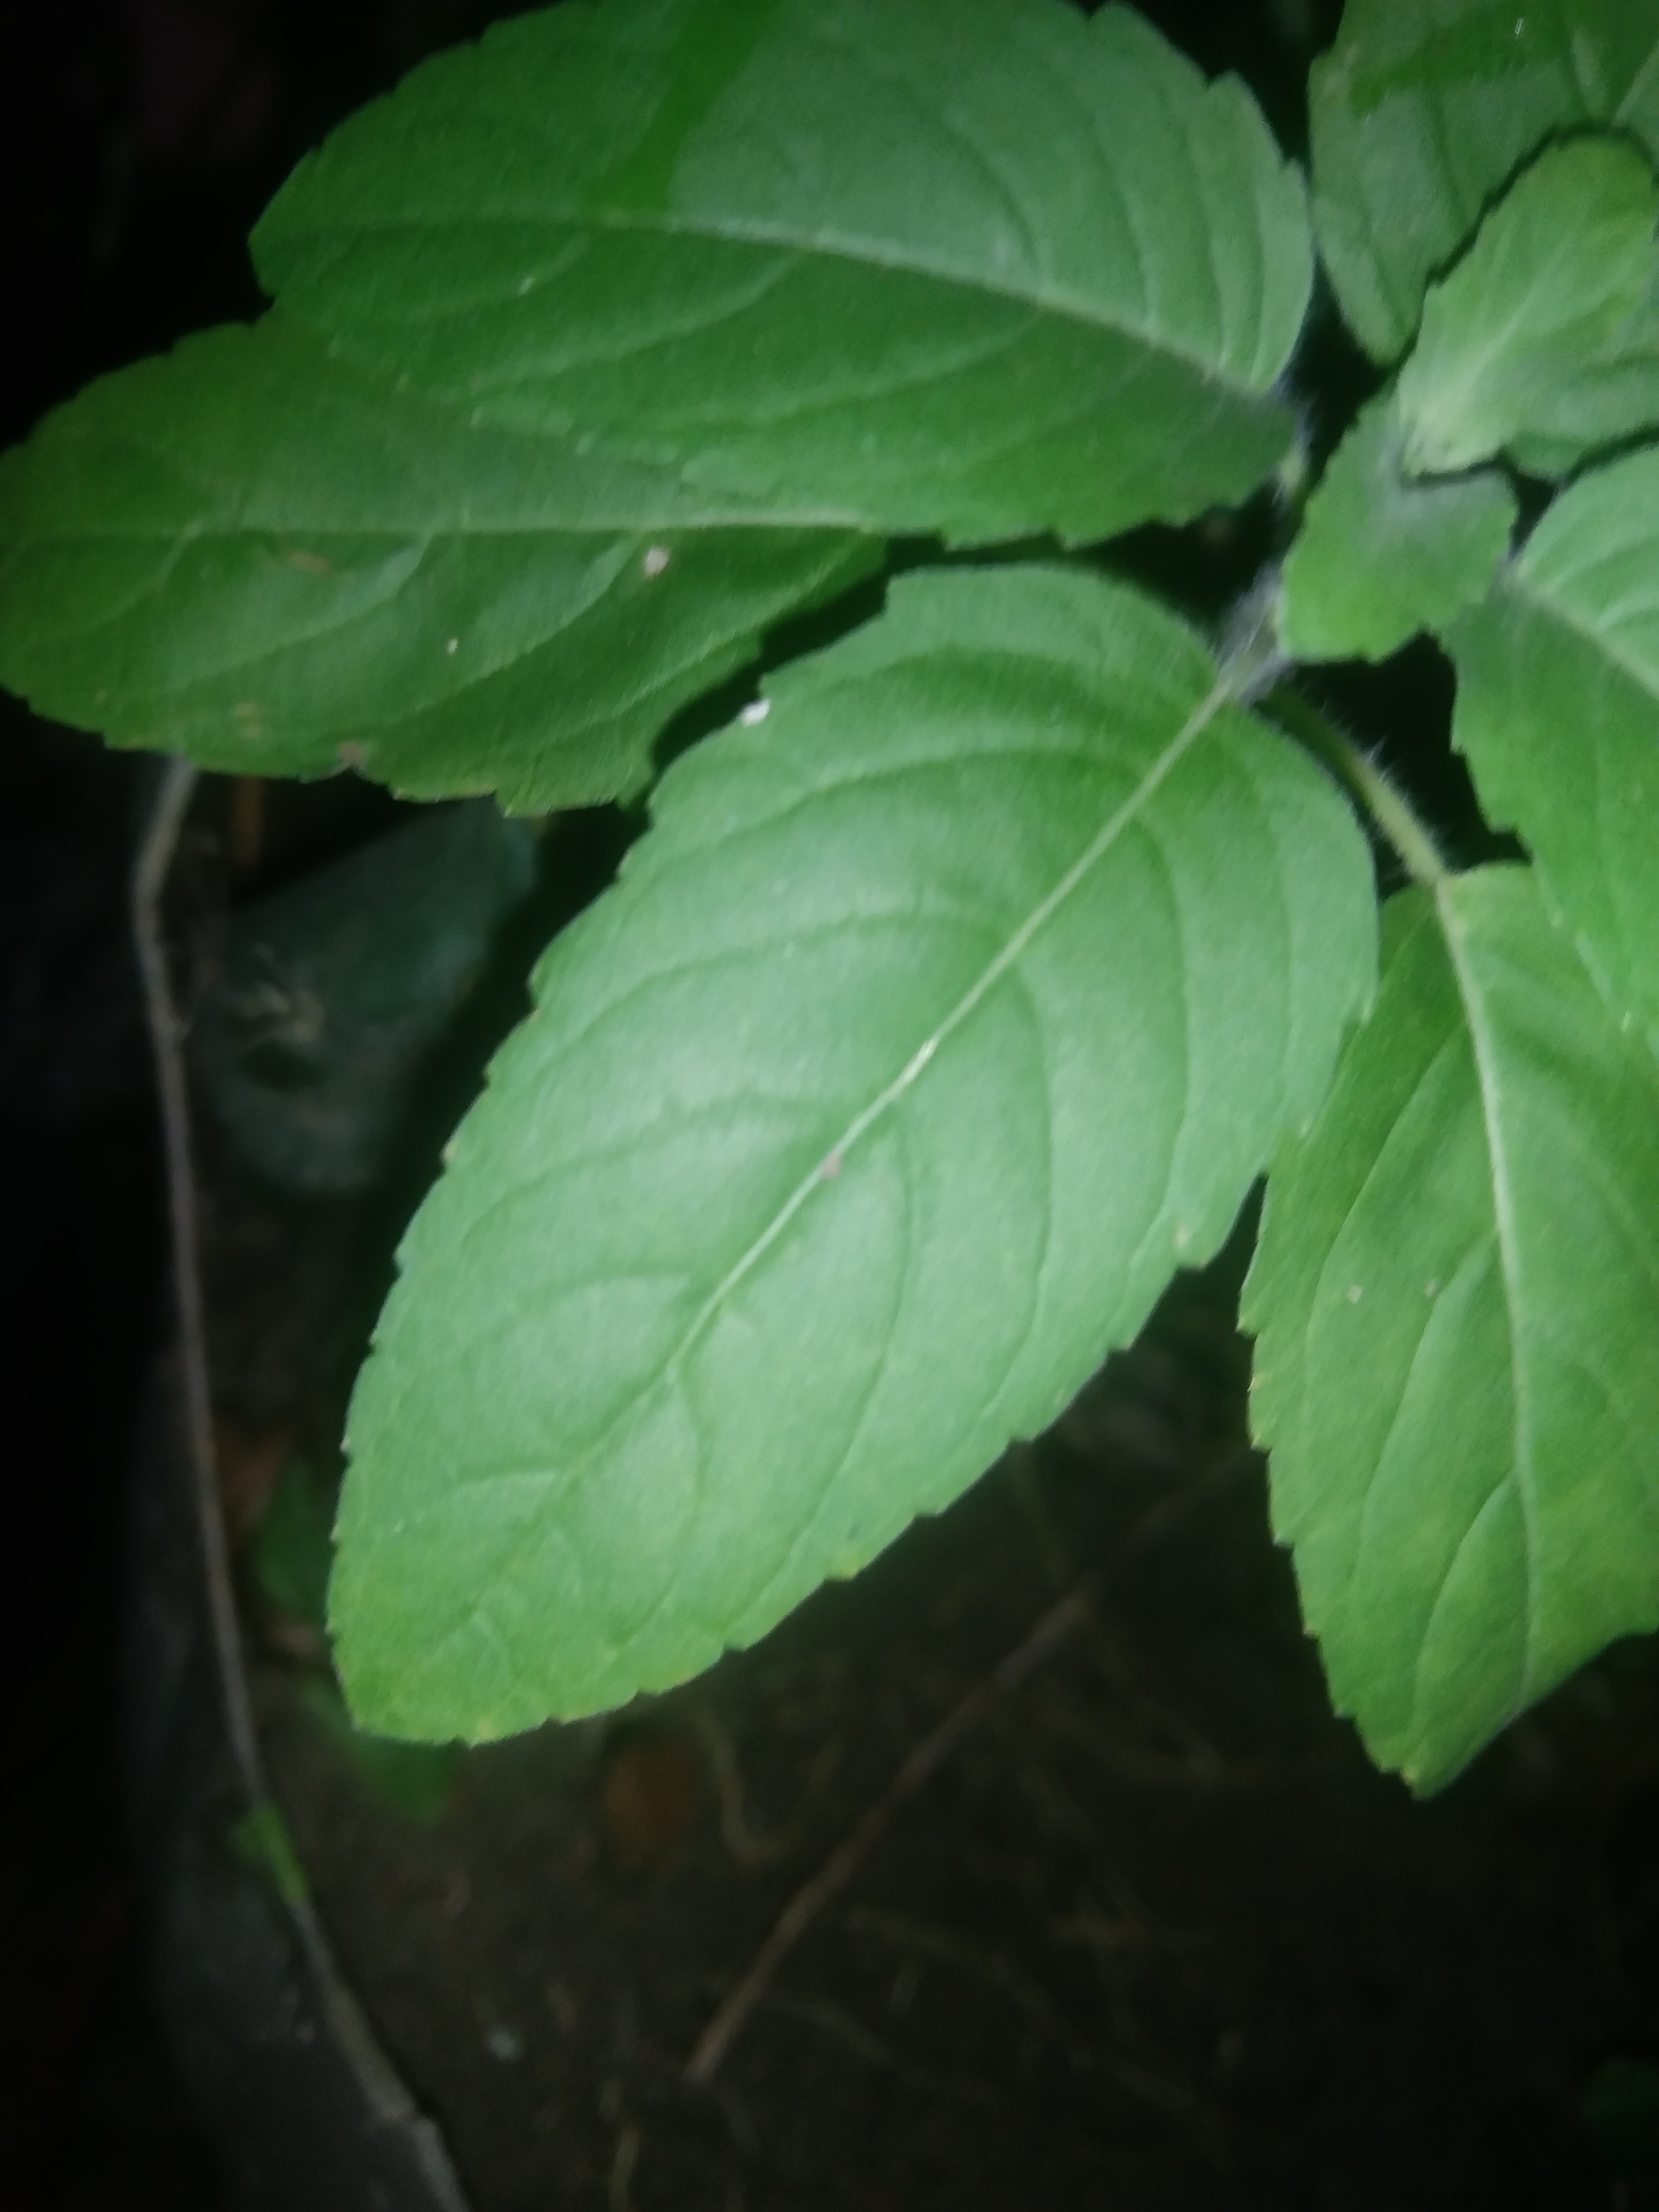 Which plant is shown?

tulshi
